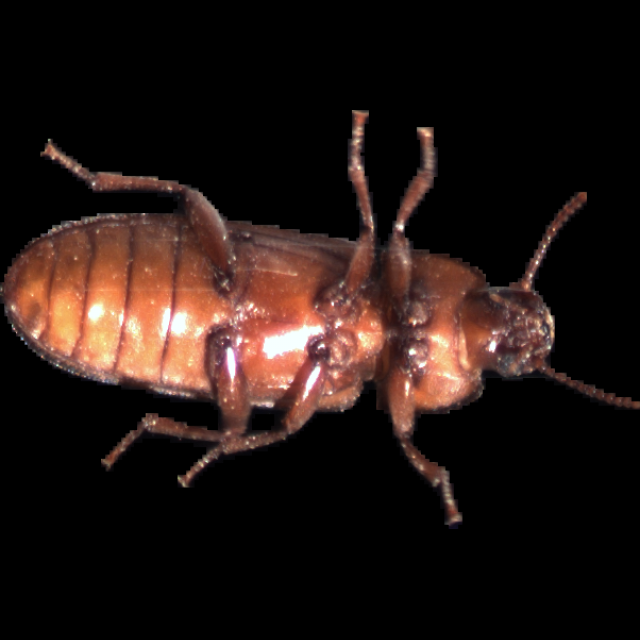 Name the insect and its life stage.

mealworm beetle
